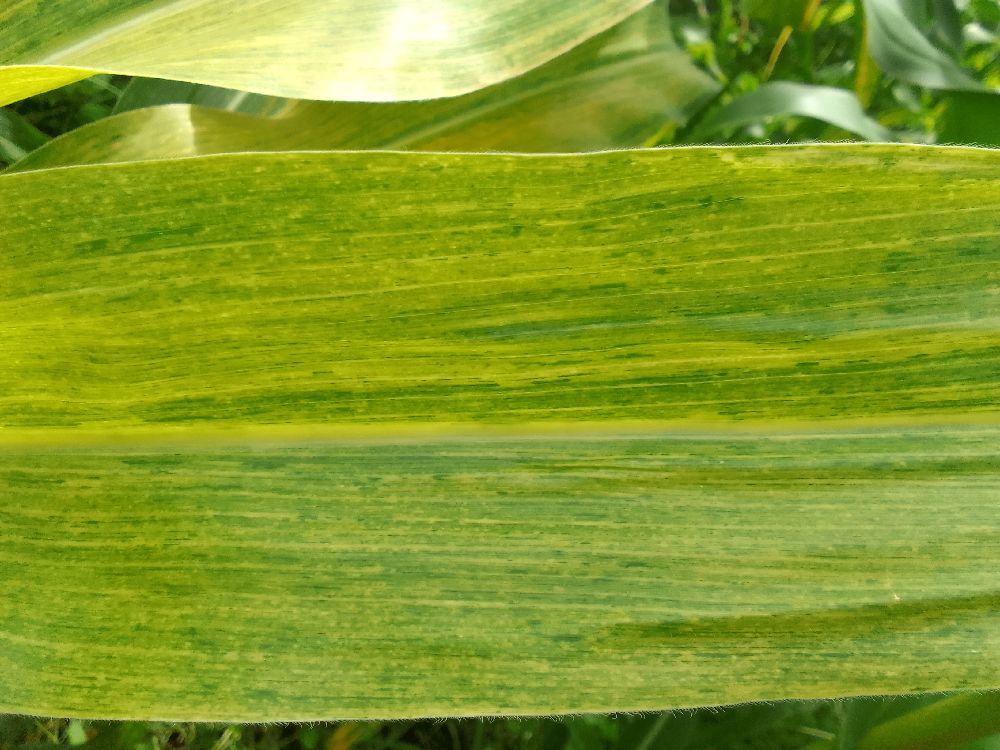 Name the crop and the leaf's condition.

maize, maize lethal necrosis
